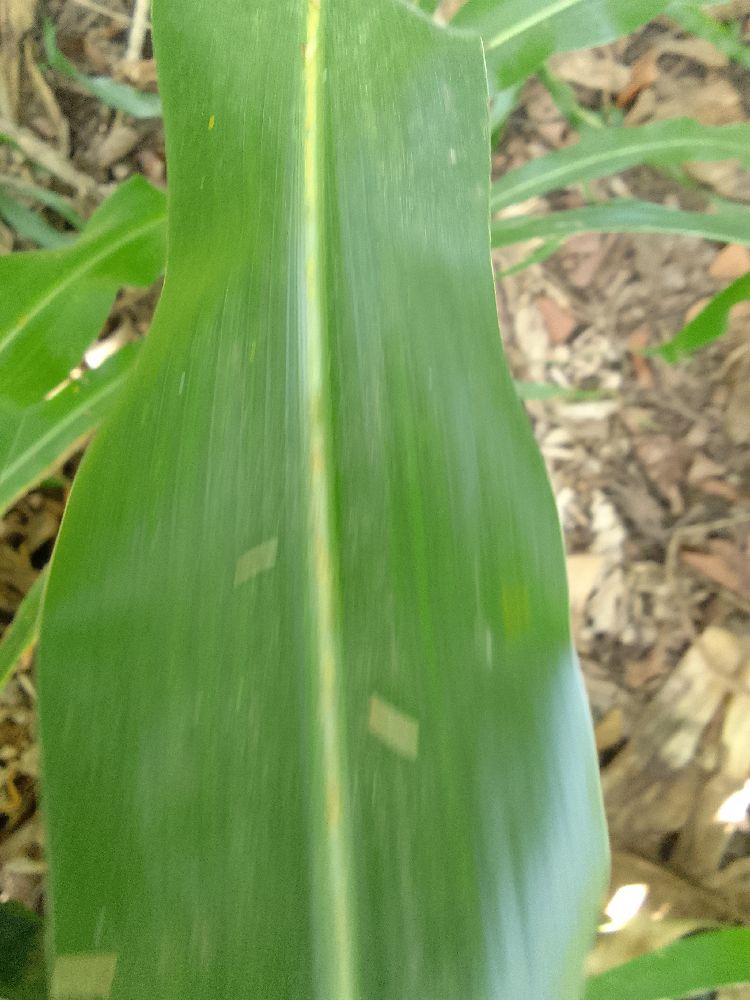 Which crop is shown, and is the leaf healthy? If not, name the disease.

maize, healthy
